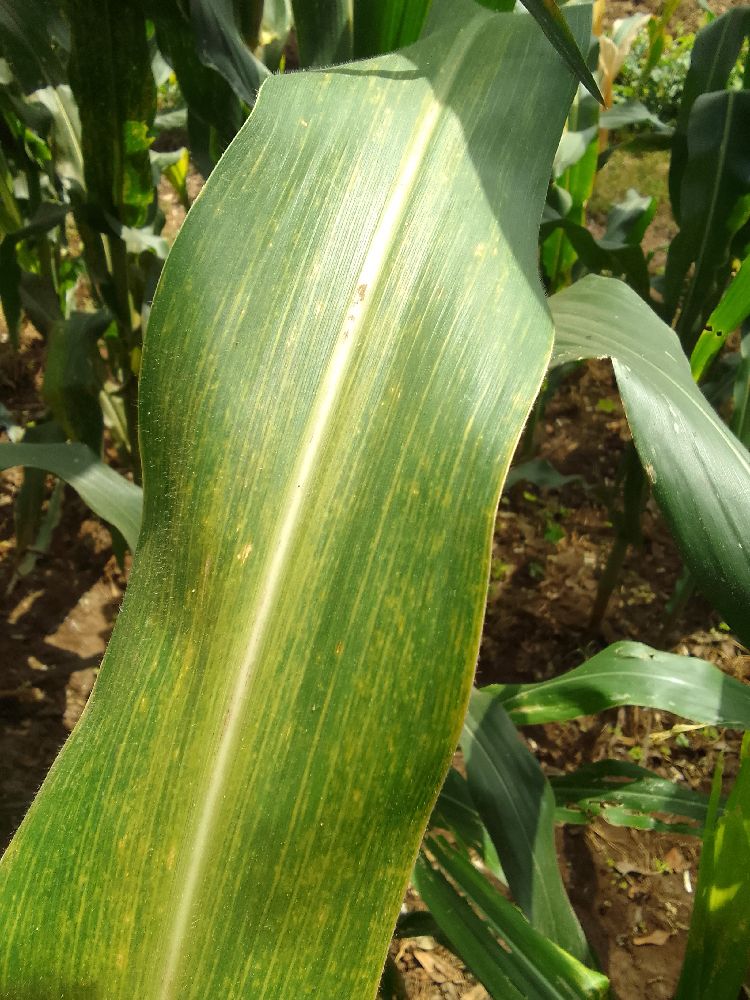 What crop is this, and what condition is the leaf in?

maize, maize lethal necrosis
